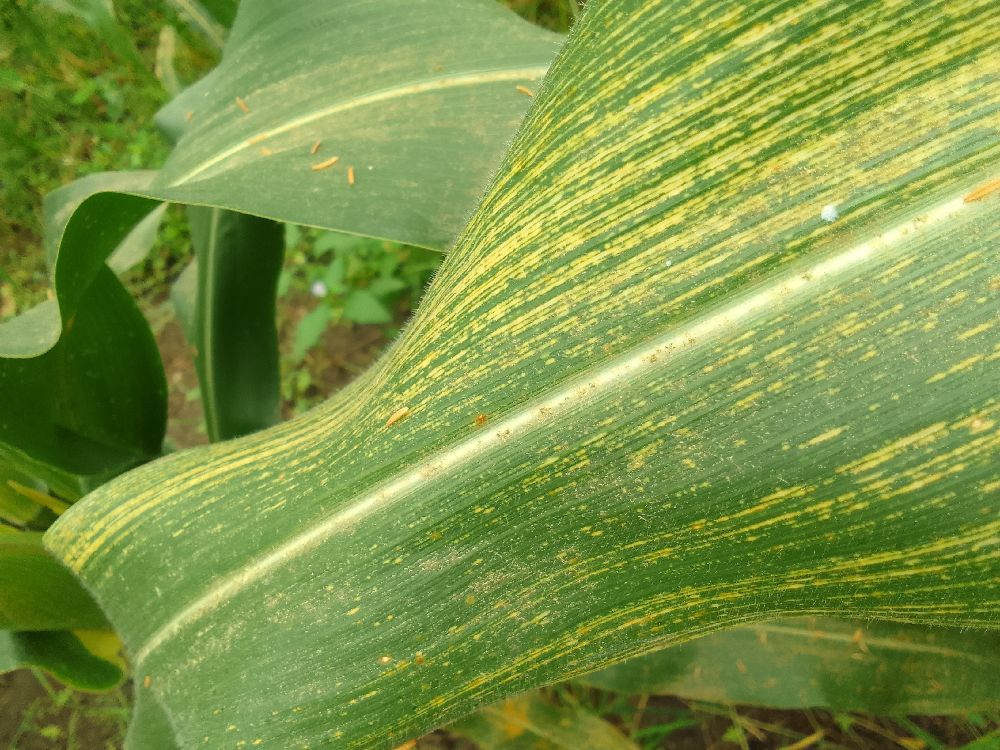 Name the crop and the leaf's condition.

maize, maize streak virus
